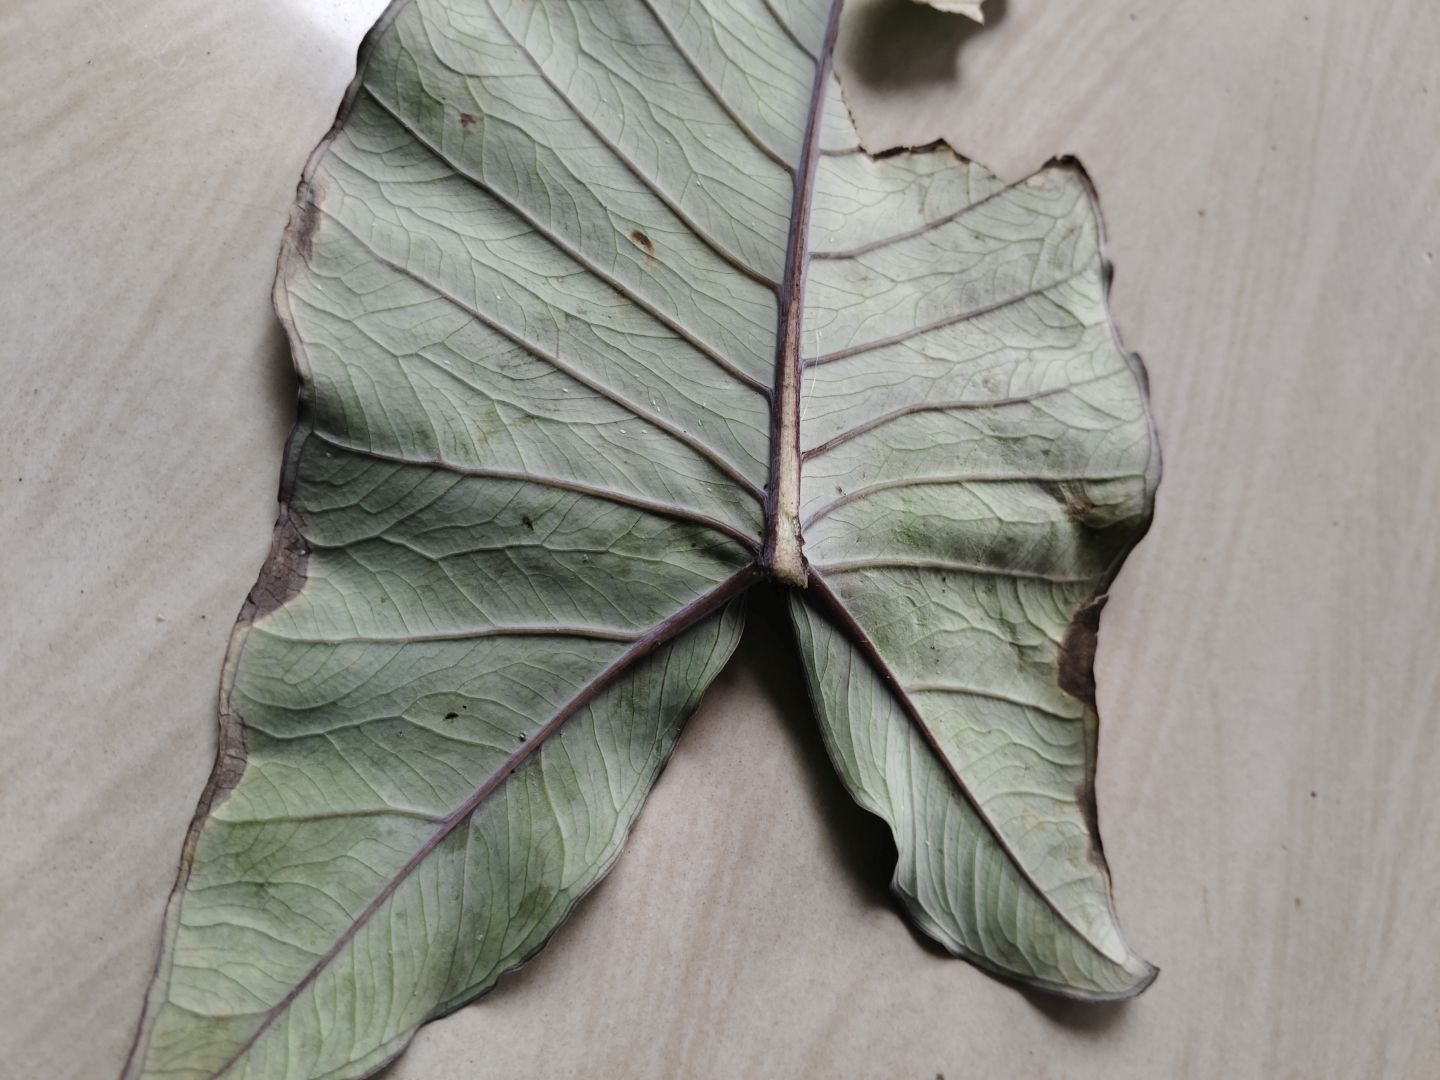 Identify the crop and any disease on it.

taro, leaf blight
